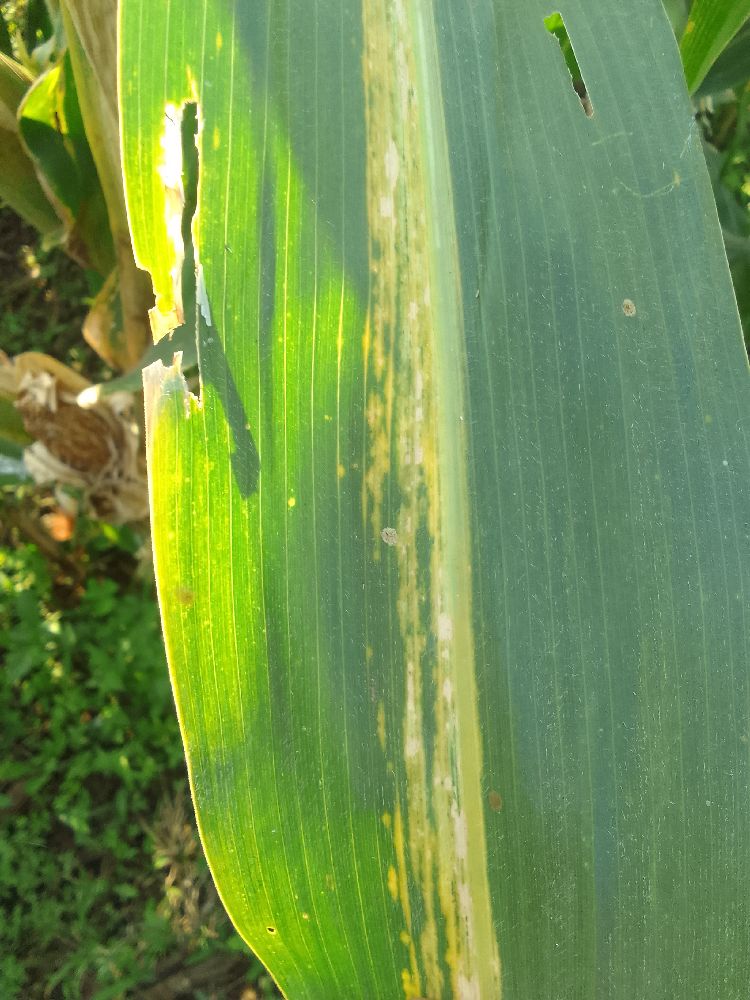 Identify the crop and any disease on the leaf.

maize, maize lethal necrosis
